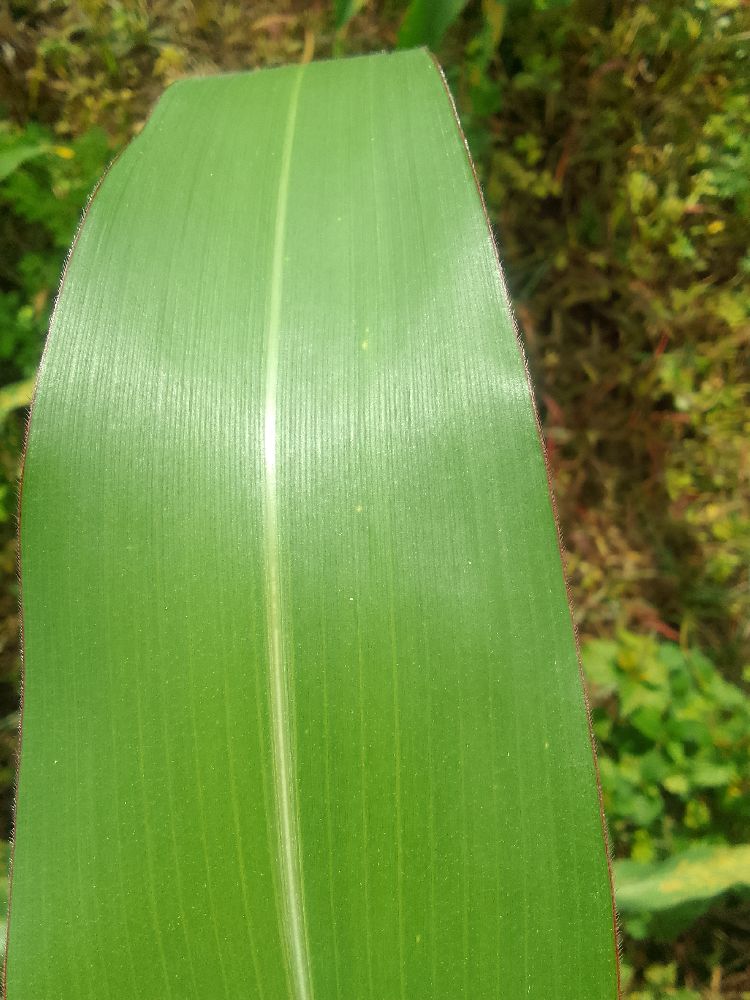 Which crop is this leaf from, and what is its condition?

maize, healthy
